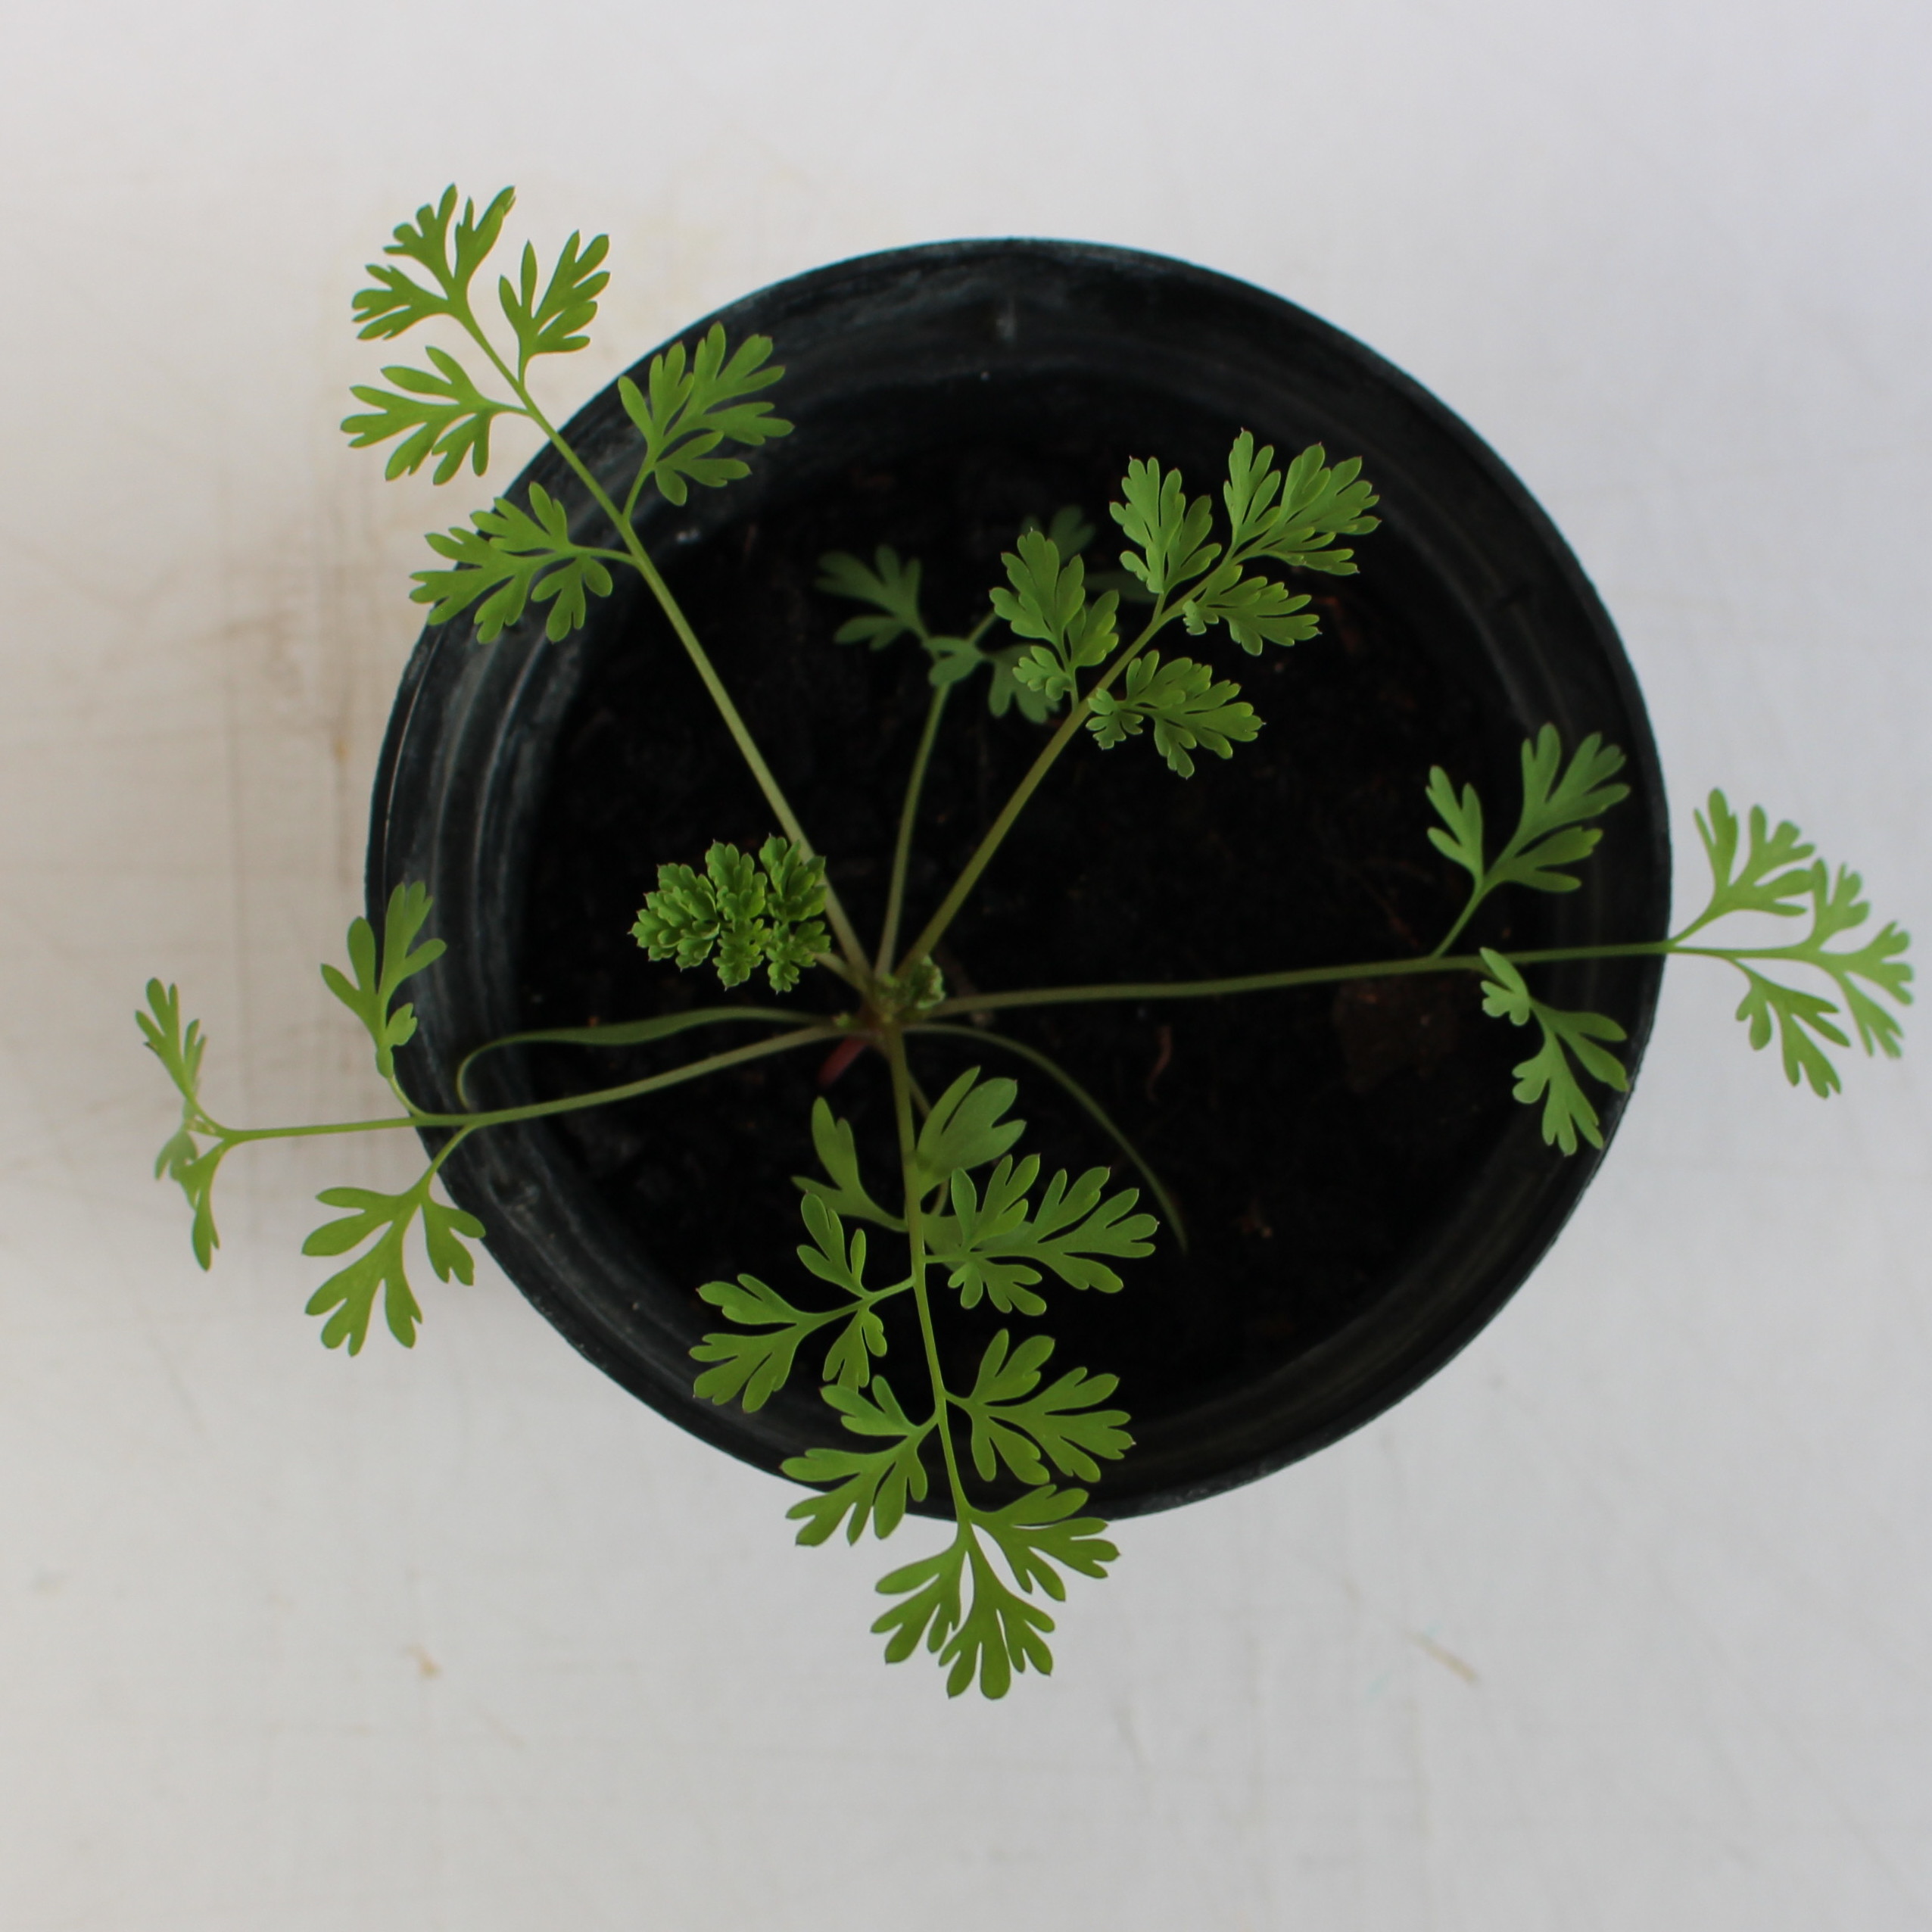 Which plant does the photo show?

Fumaria officinalis
